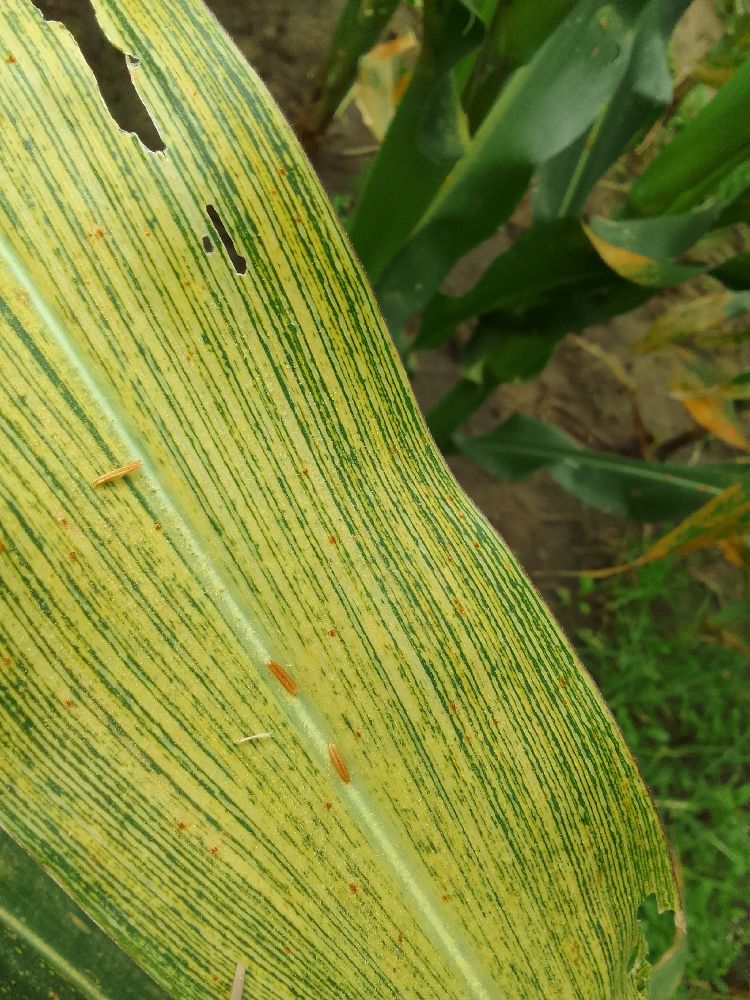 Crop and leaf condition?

maize, maize streak virus
